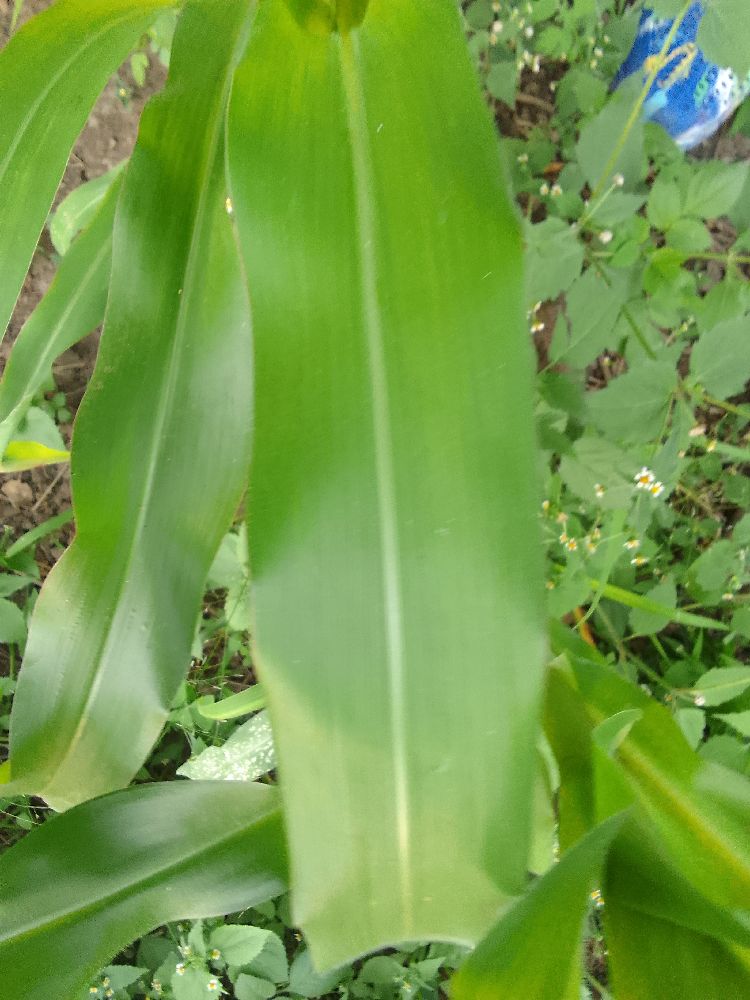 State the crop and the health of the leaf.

maize, healthy
